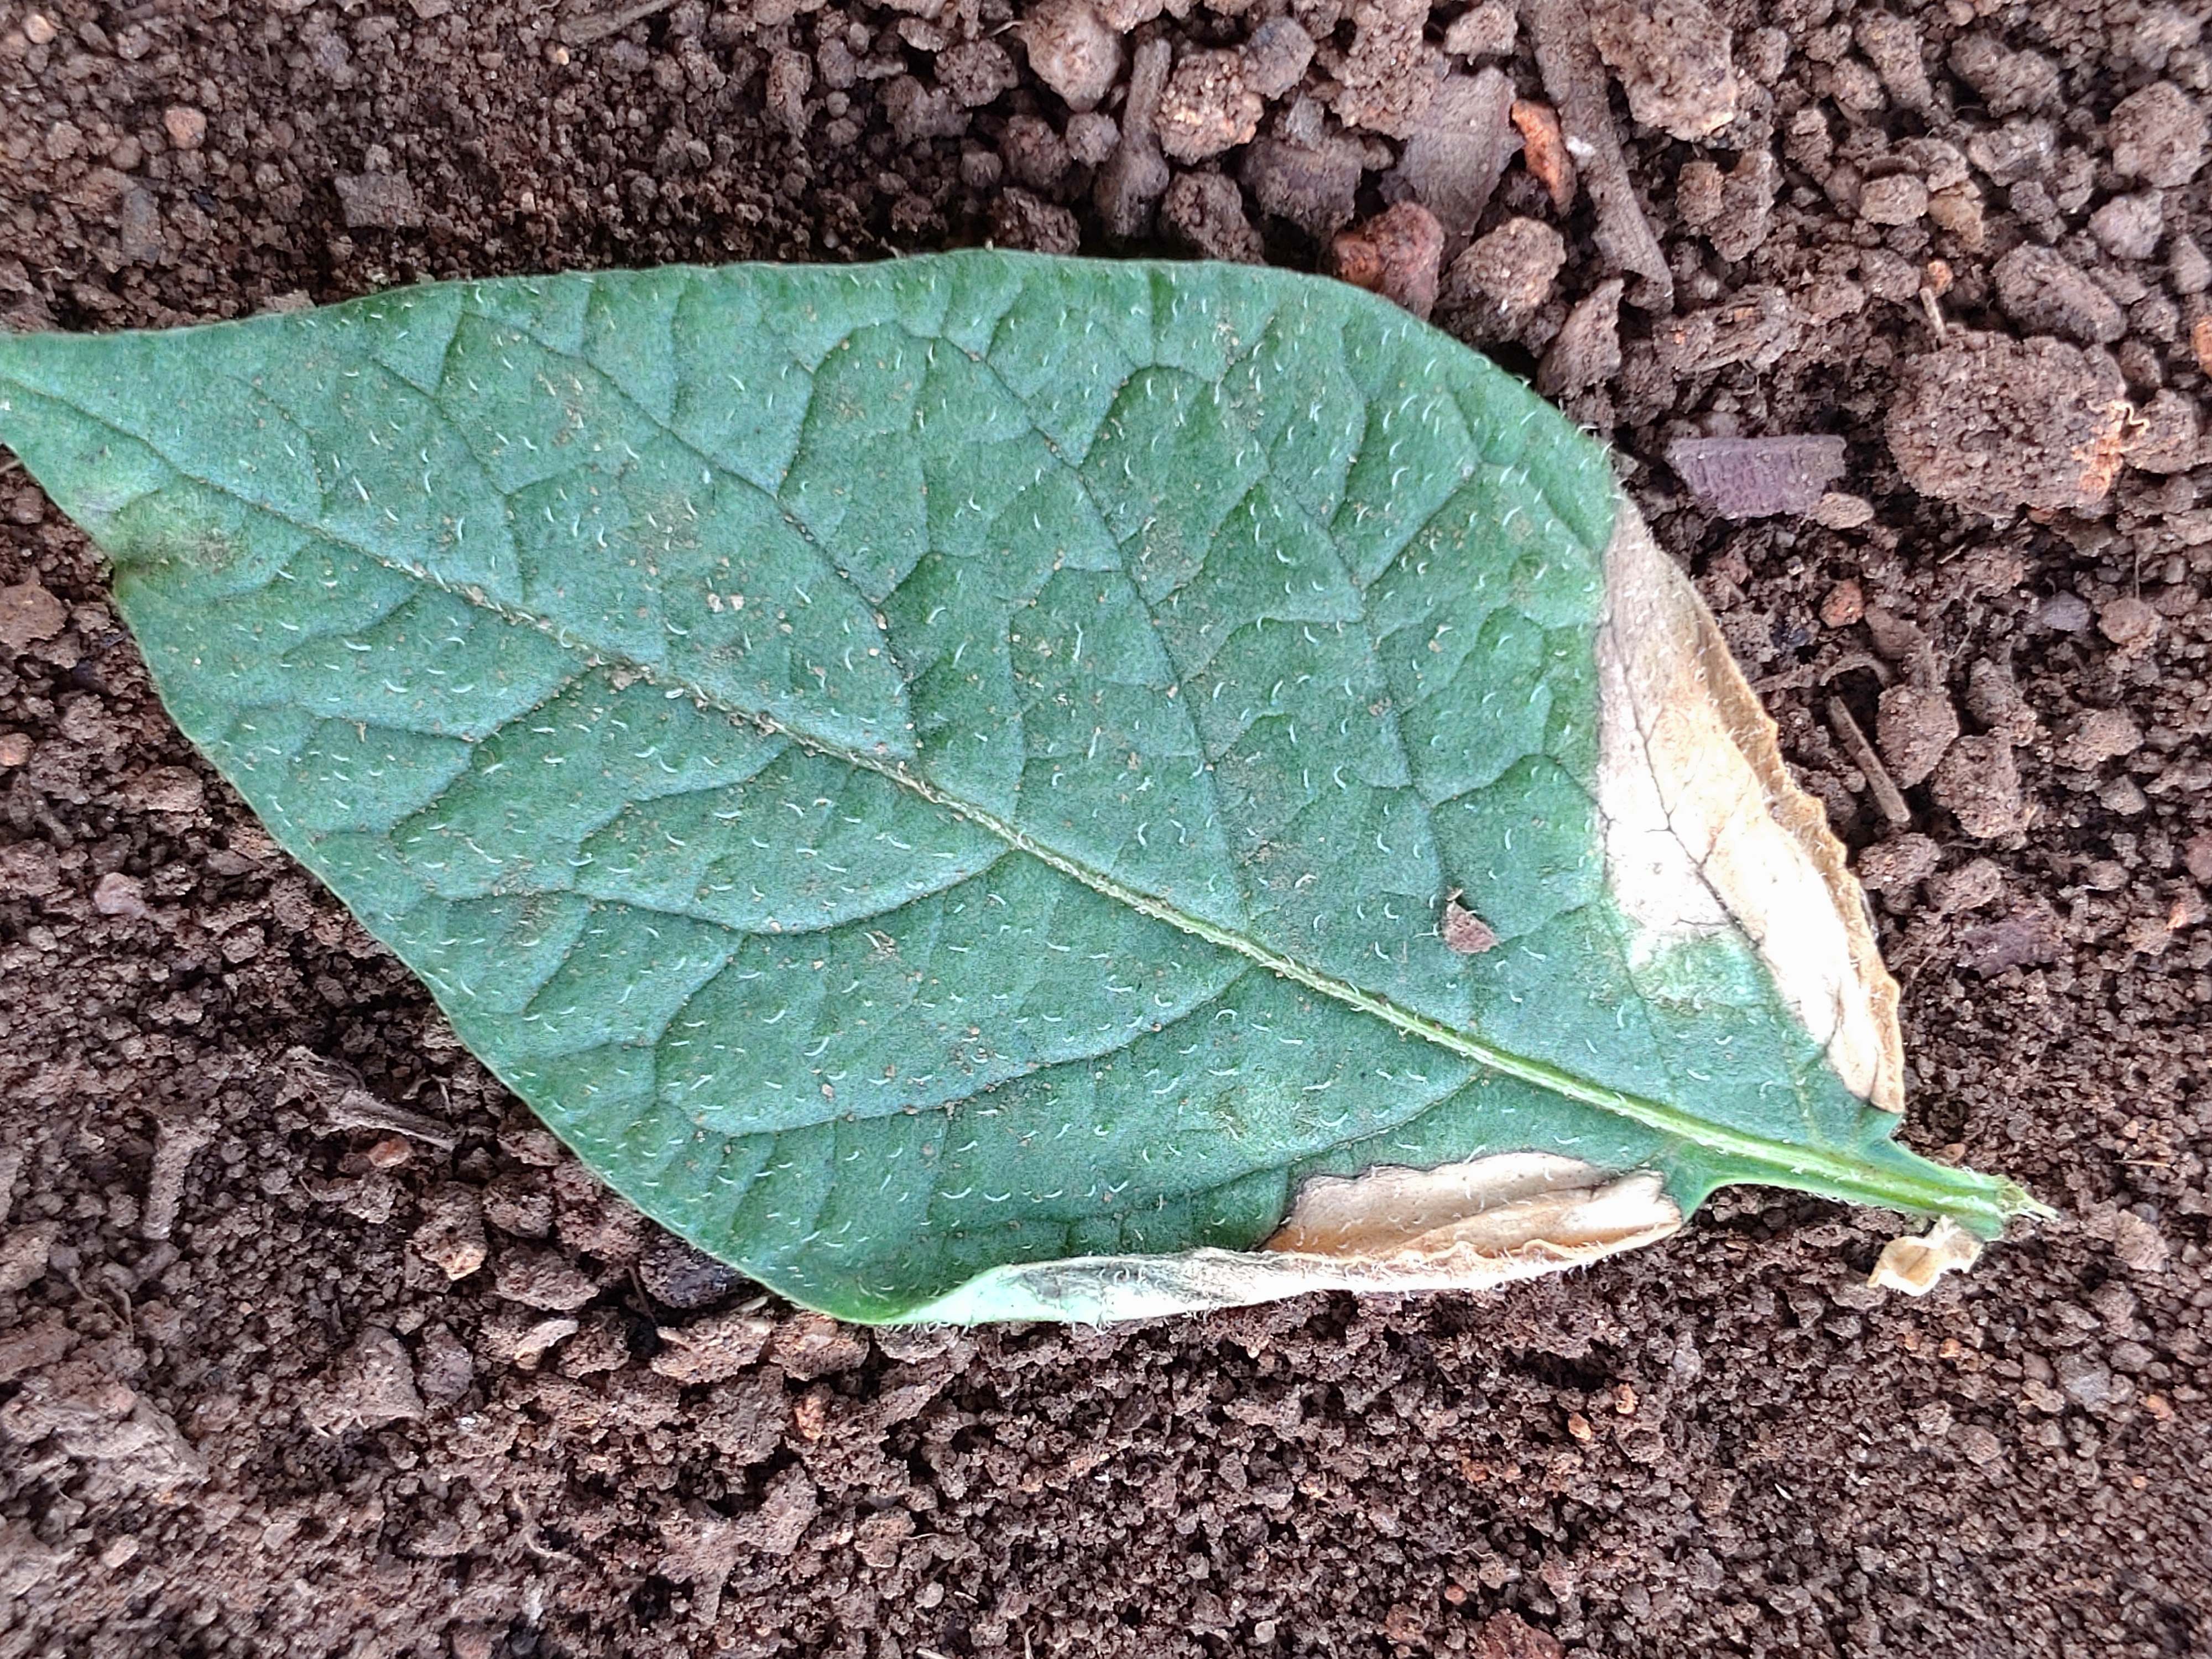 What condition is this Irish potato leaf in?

early blight
